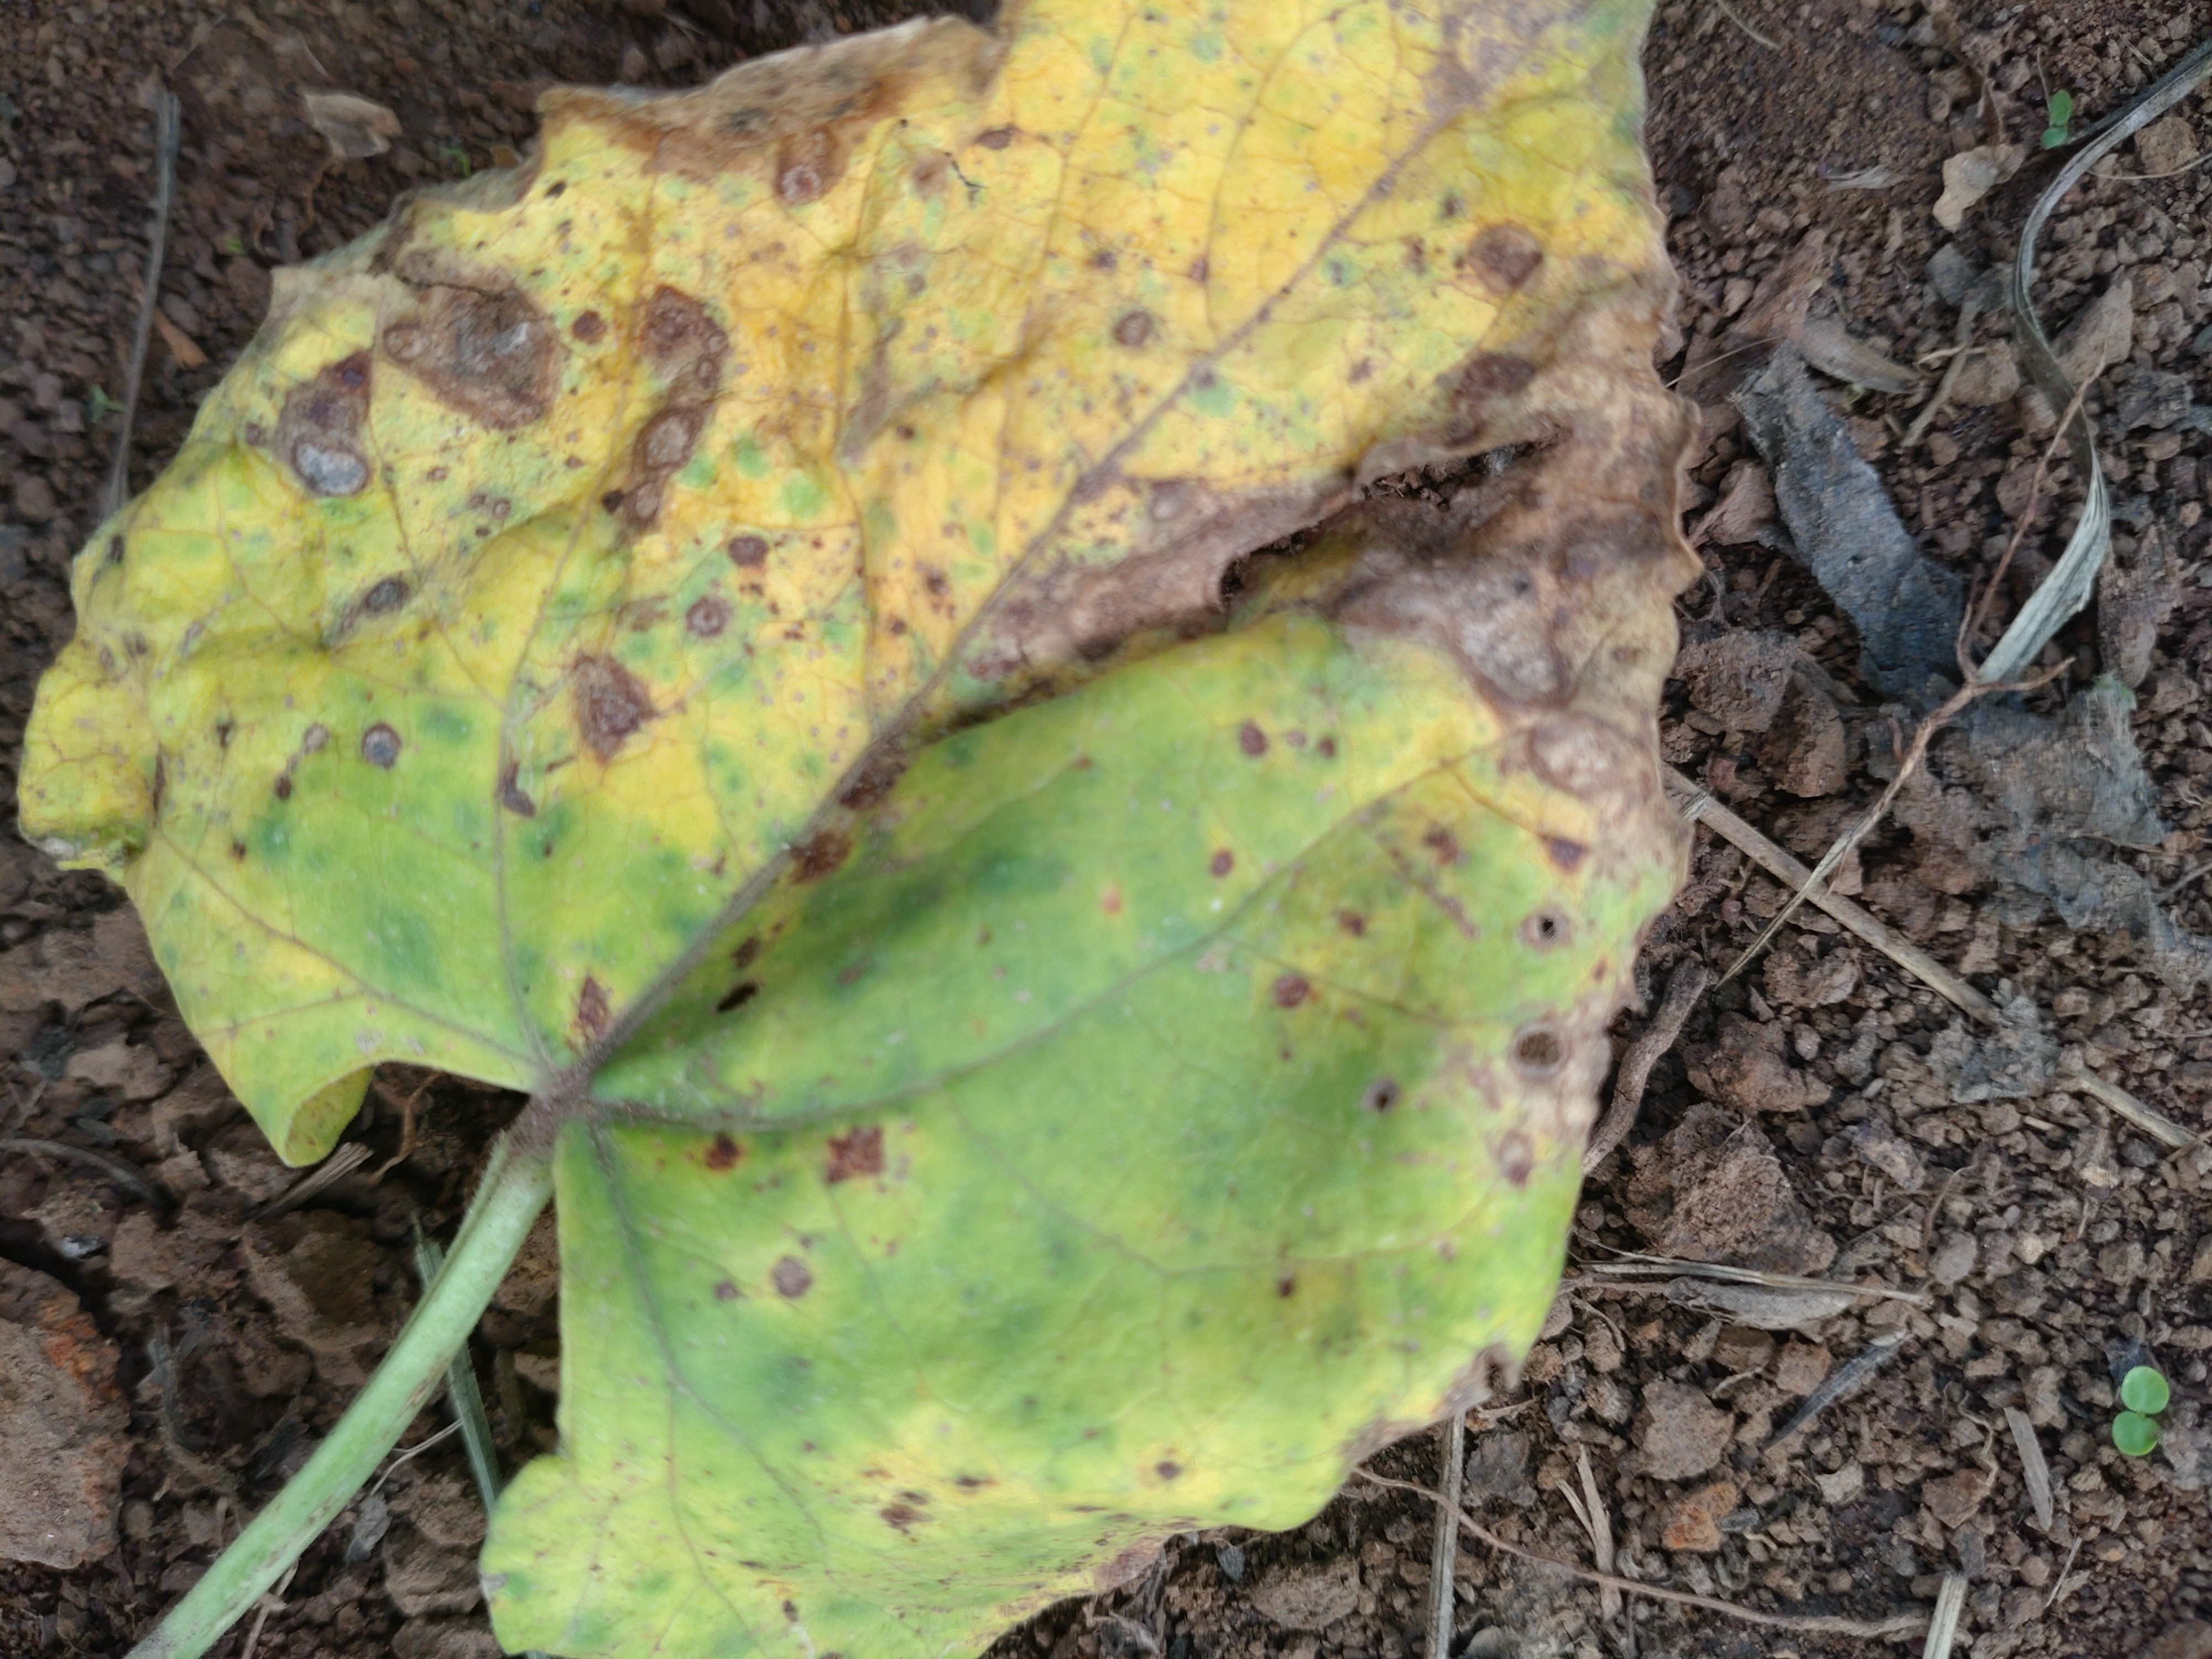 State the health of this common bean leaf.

rust
